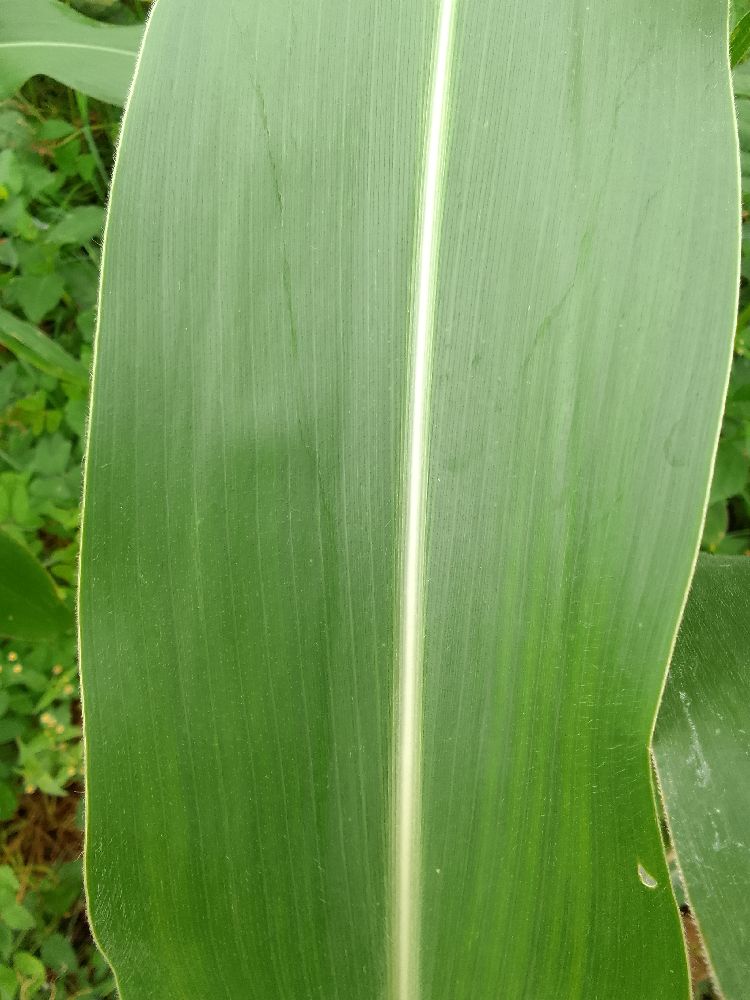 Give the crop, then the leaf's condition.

maize, healthy
